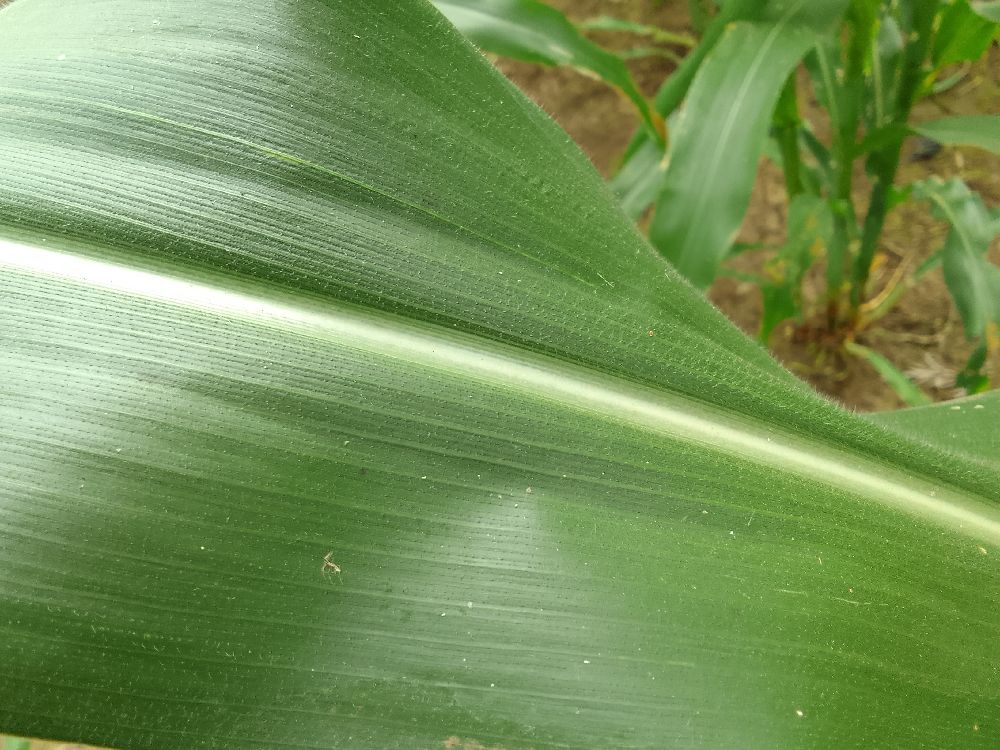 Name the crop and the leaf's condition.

maize, healthy
